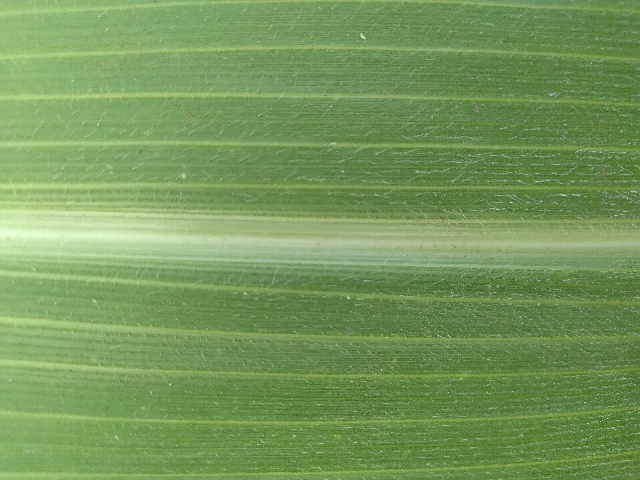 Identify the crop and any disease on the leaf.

maize, healthy
